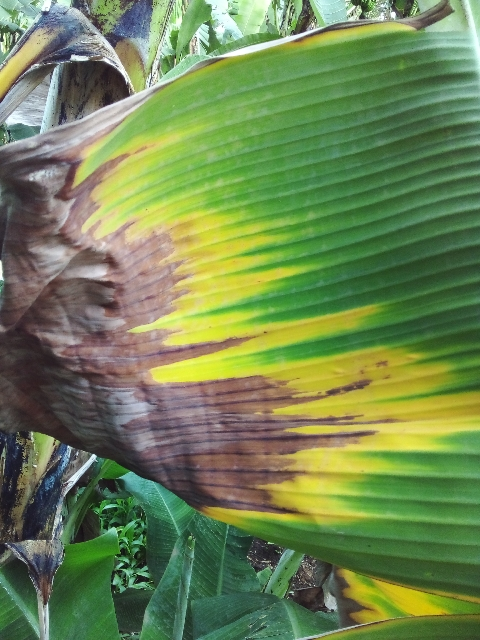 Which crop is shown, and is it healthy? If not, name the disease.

banana, fusarium wilt race 1
